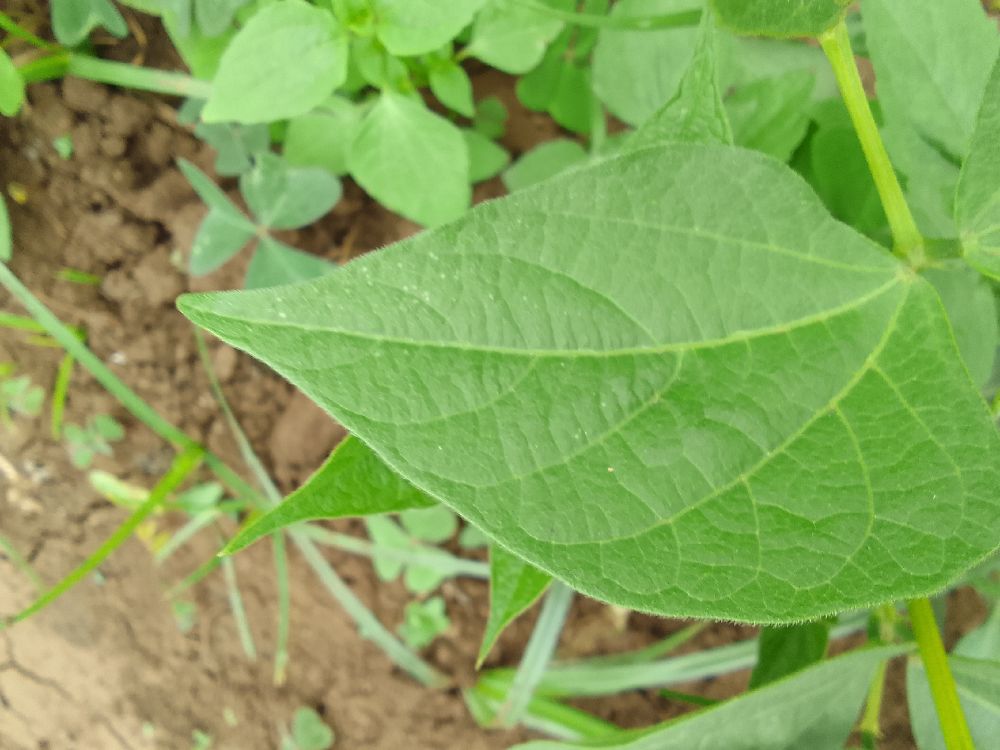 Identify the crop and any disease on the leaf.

common bean, healthy
